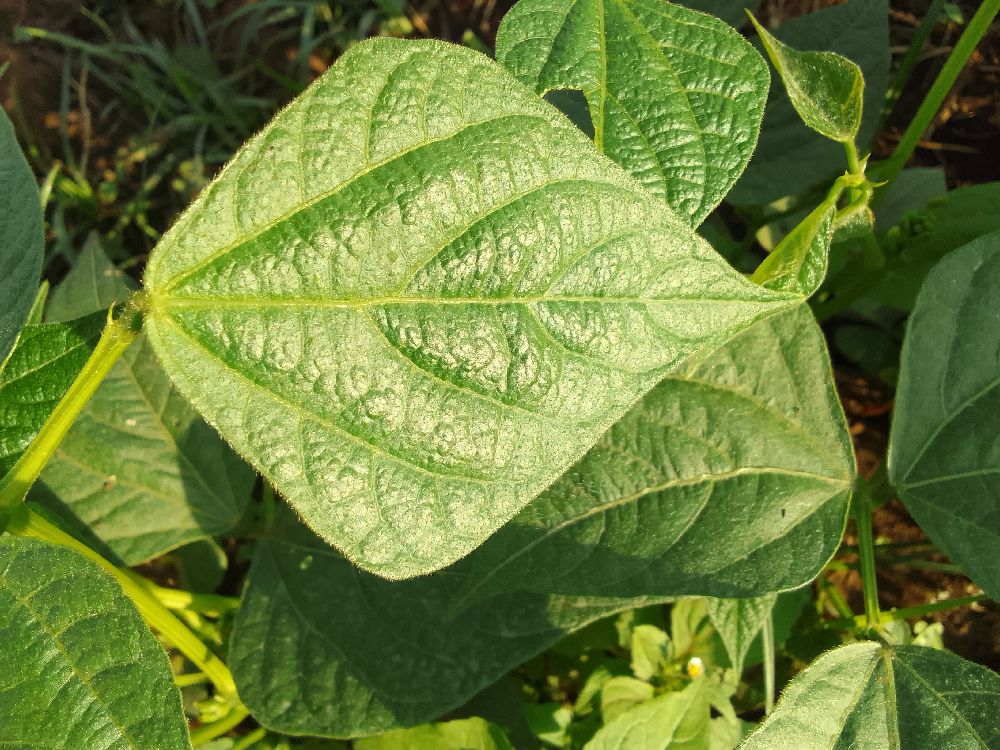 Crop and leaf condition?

common bean, healthy
